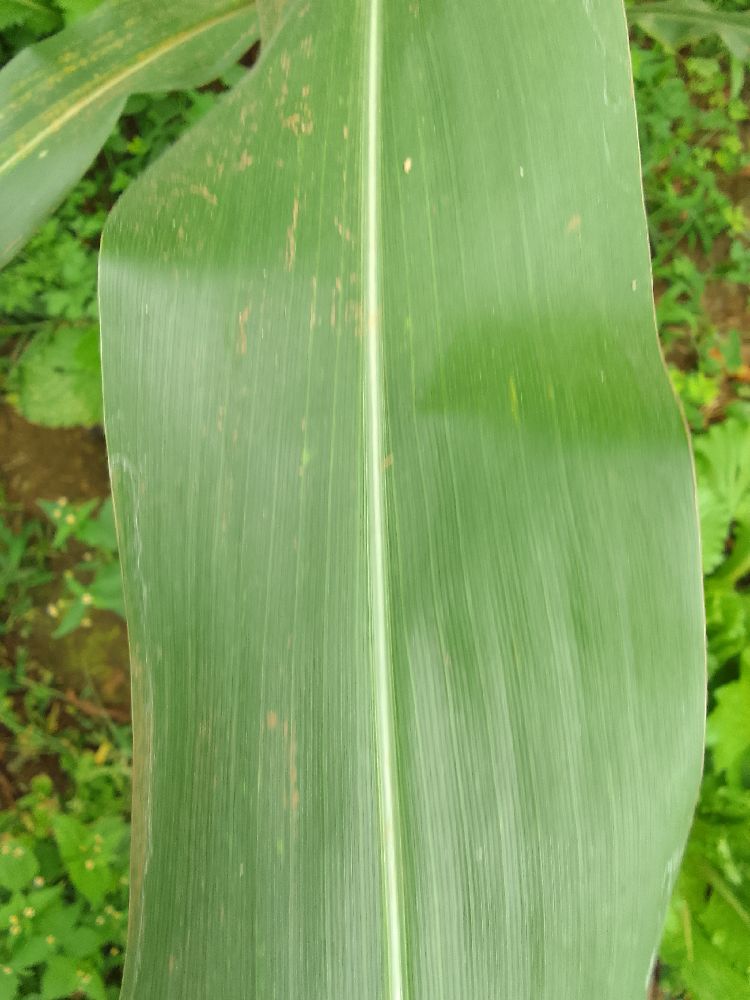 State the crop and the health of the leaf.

maize, healthy
